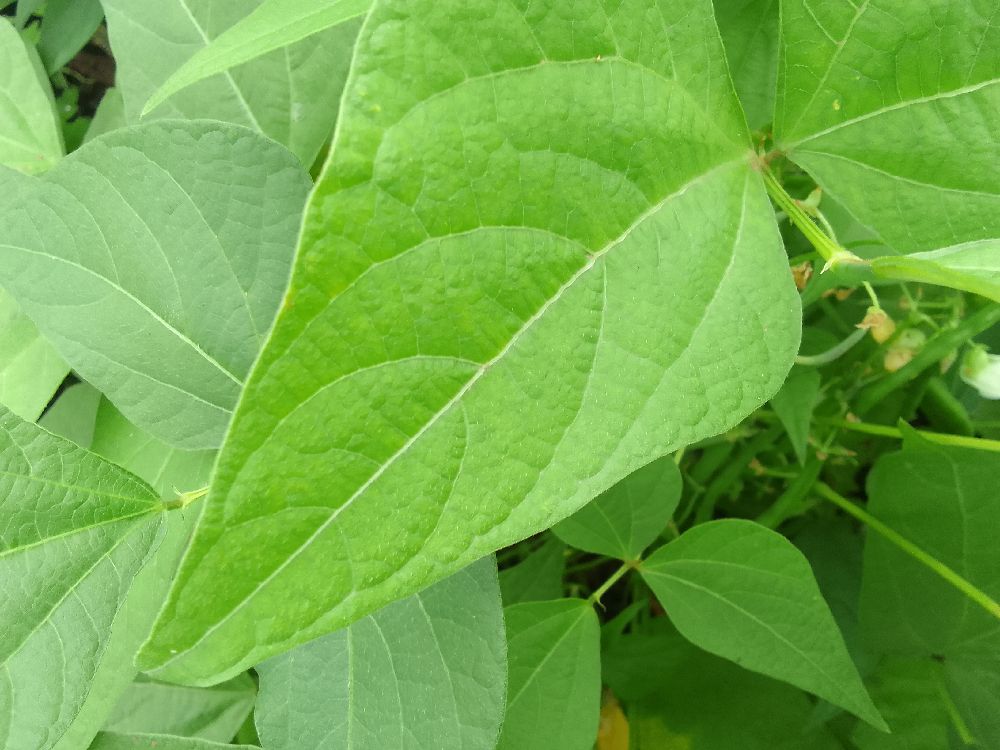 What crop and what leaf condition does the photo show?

common bean, healthy
